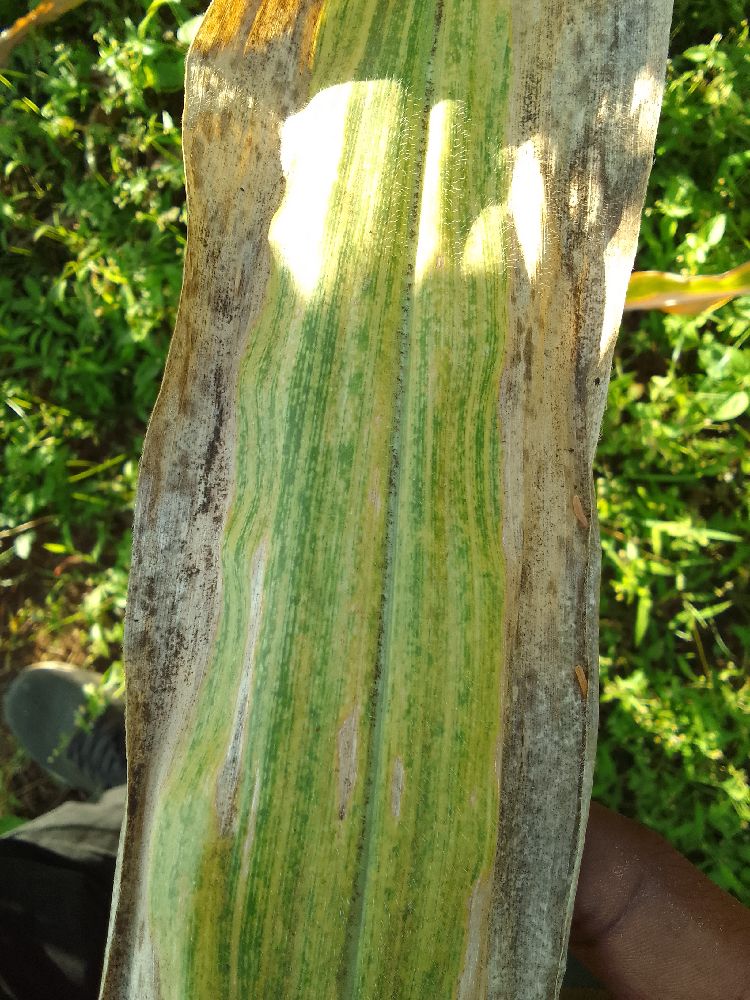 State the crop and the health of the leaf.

maize, maize lethal necrosis
